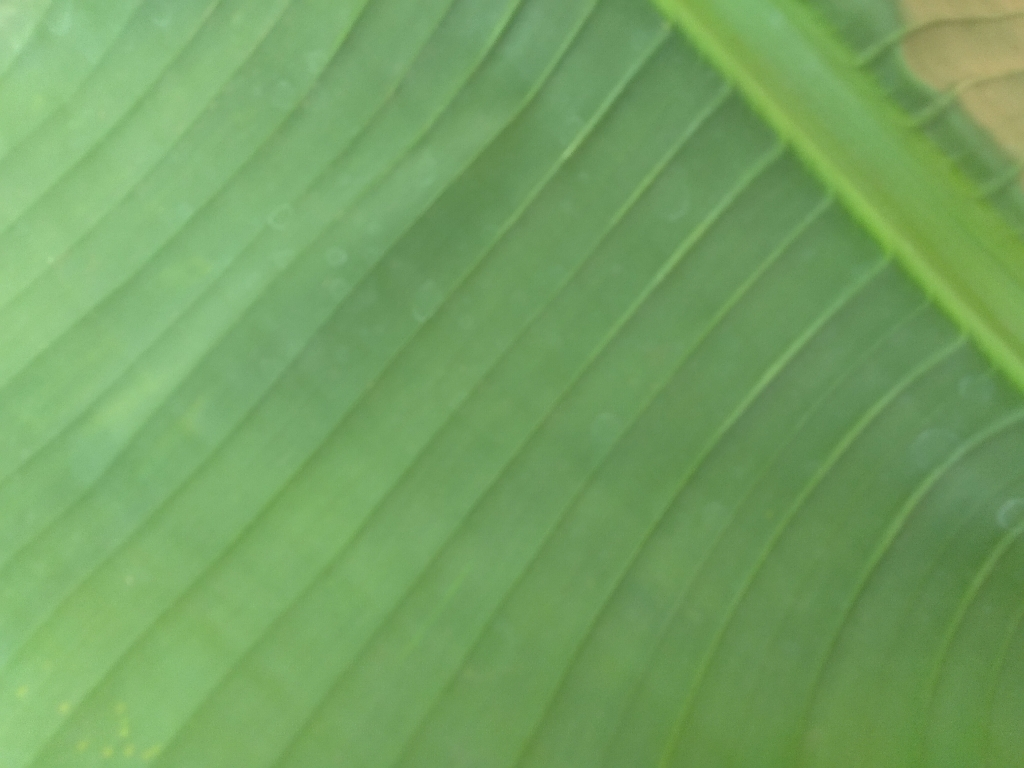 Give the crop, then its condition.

banana, healthy
